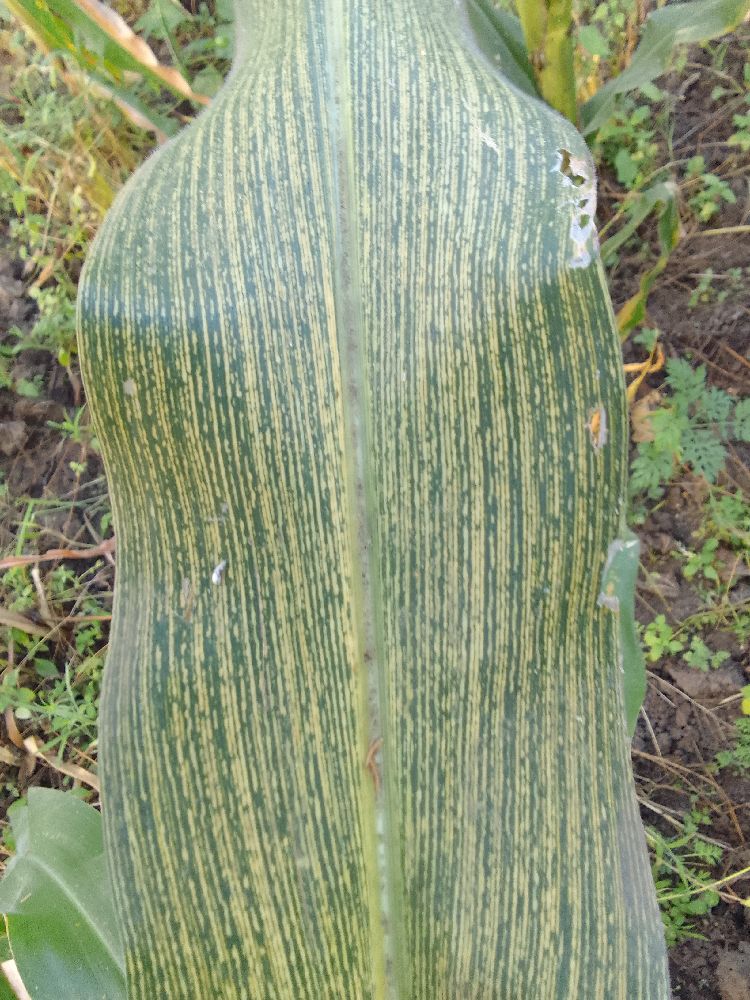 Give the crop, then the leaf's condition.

maize, maize streak virus
